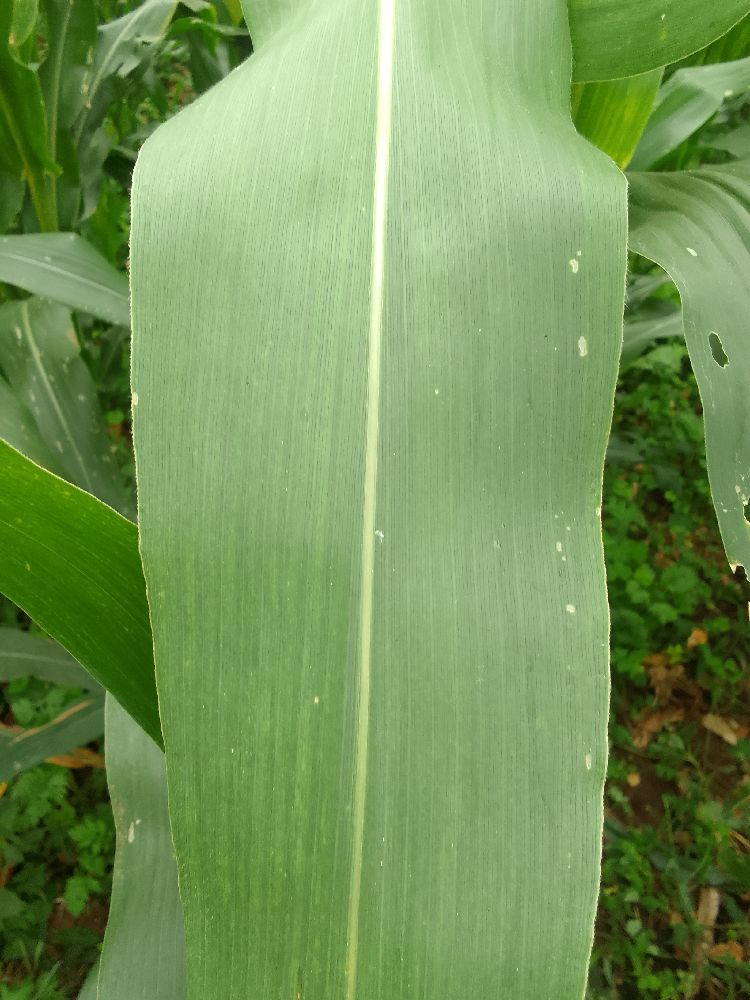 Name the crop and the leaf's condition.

maize, healthy
